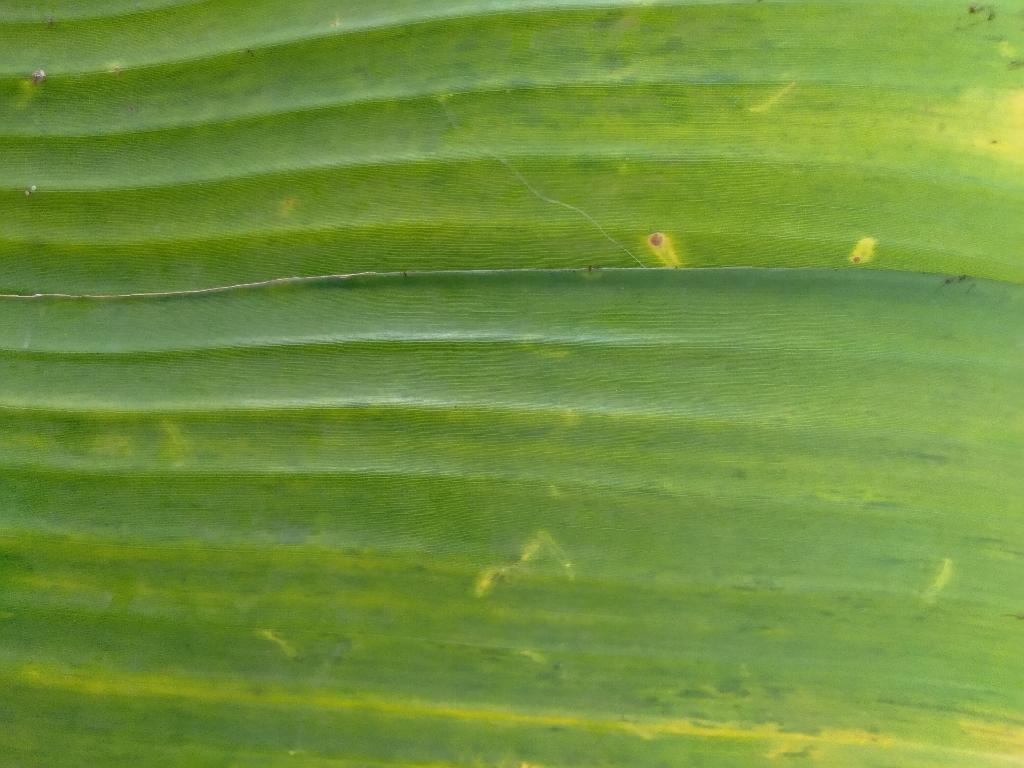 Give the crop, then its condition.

banana, fusarium wilt race 1
